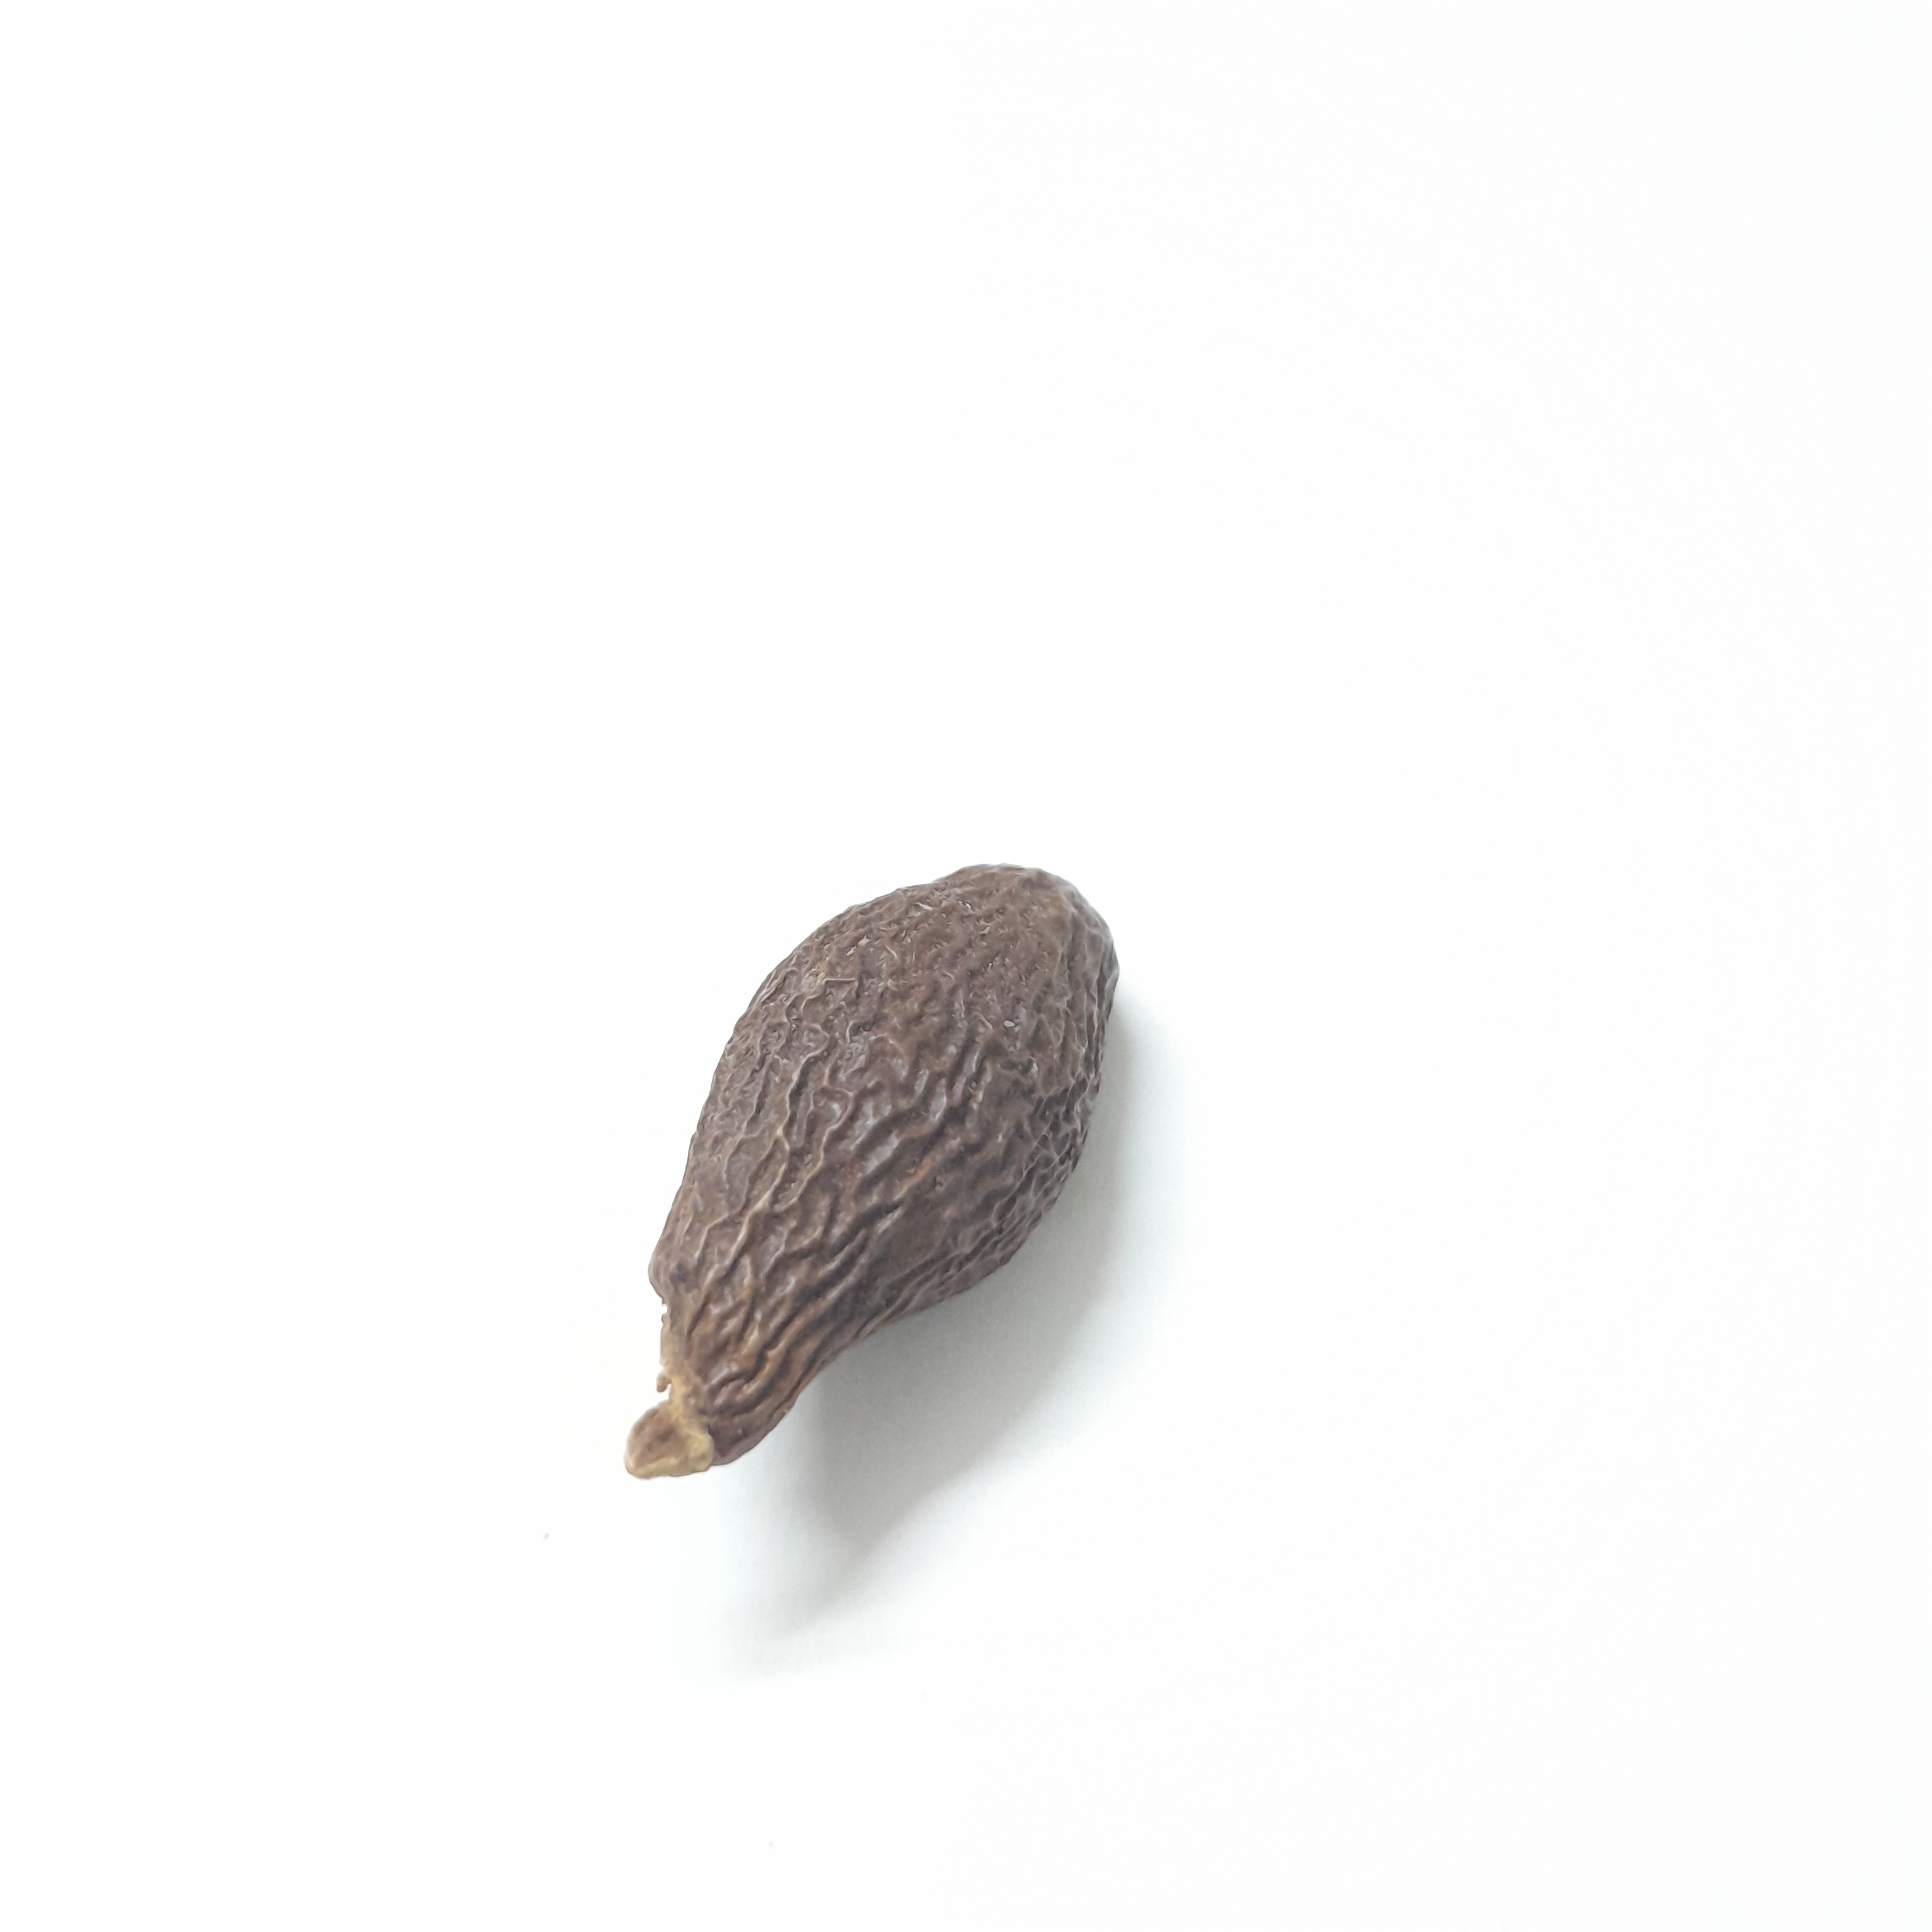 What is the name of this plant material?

niranjanphal
